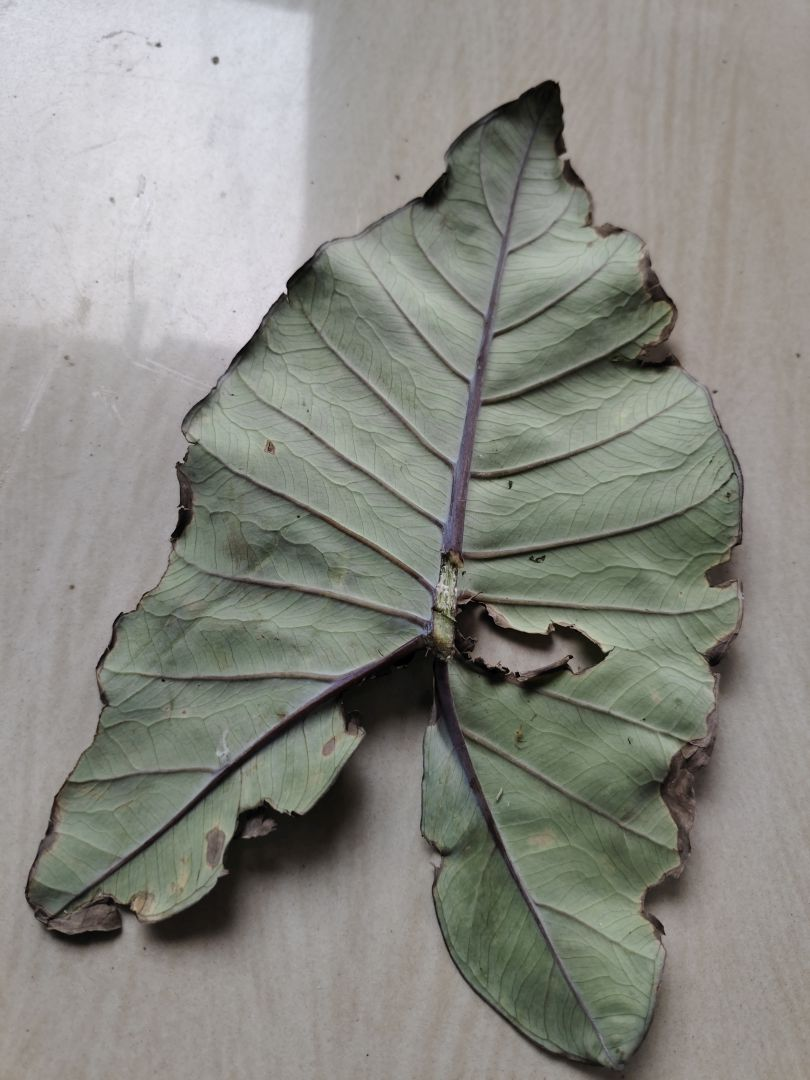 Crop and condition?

taro, leaf blight
